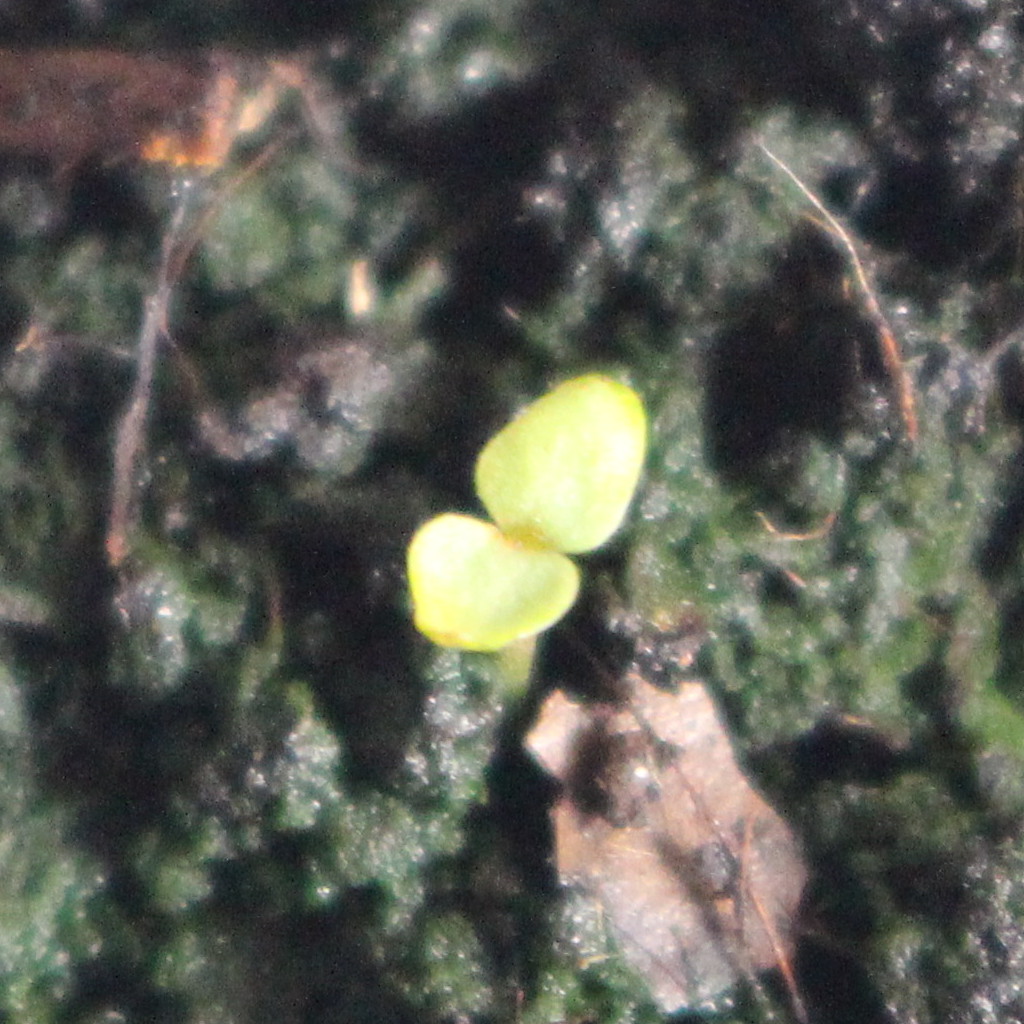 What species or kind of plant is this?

Veronica persica
